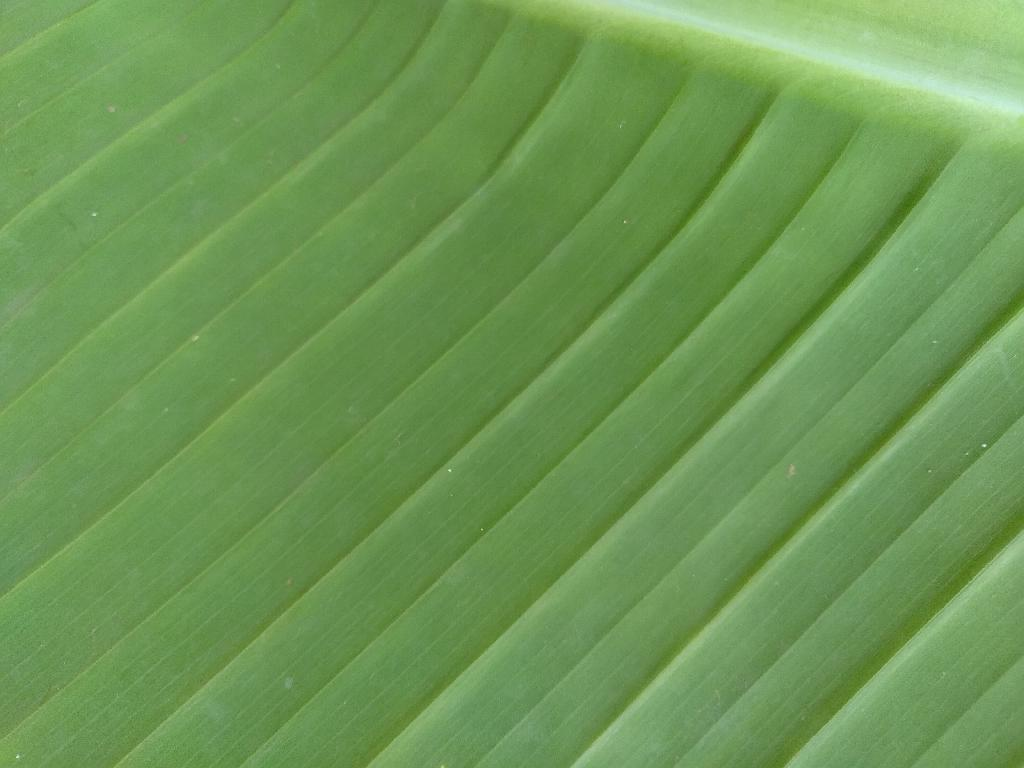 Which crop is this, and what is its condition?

banana, healthy
